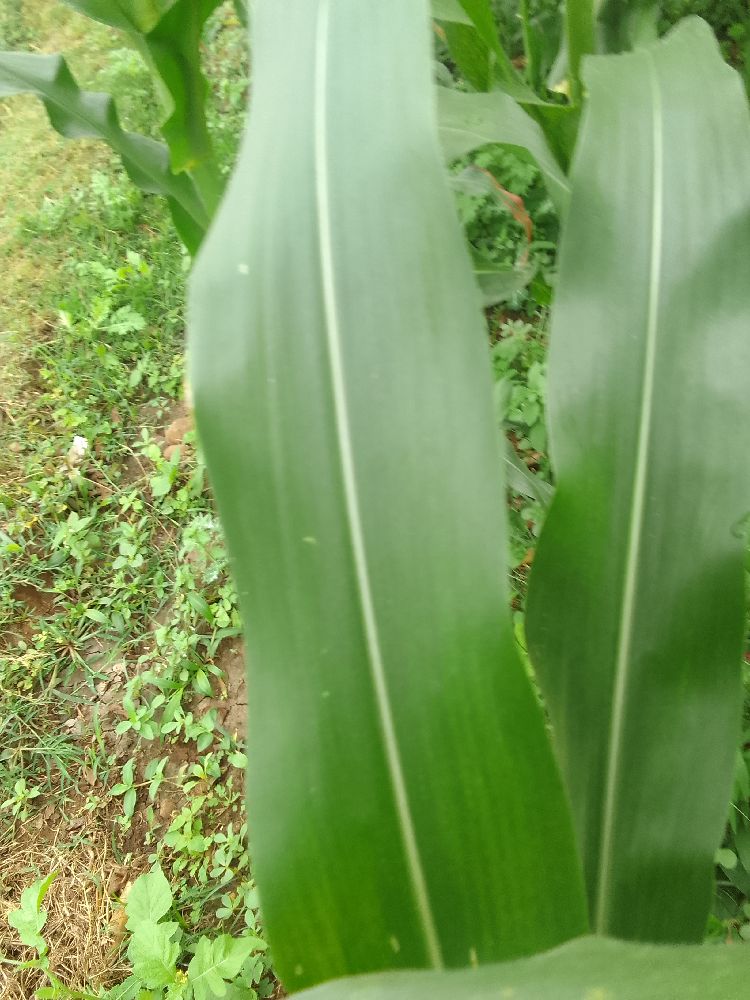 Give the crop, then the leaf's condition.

maize, healthy
